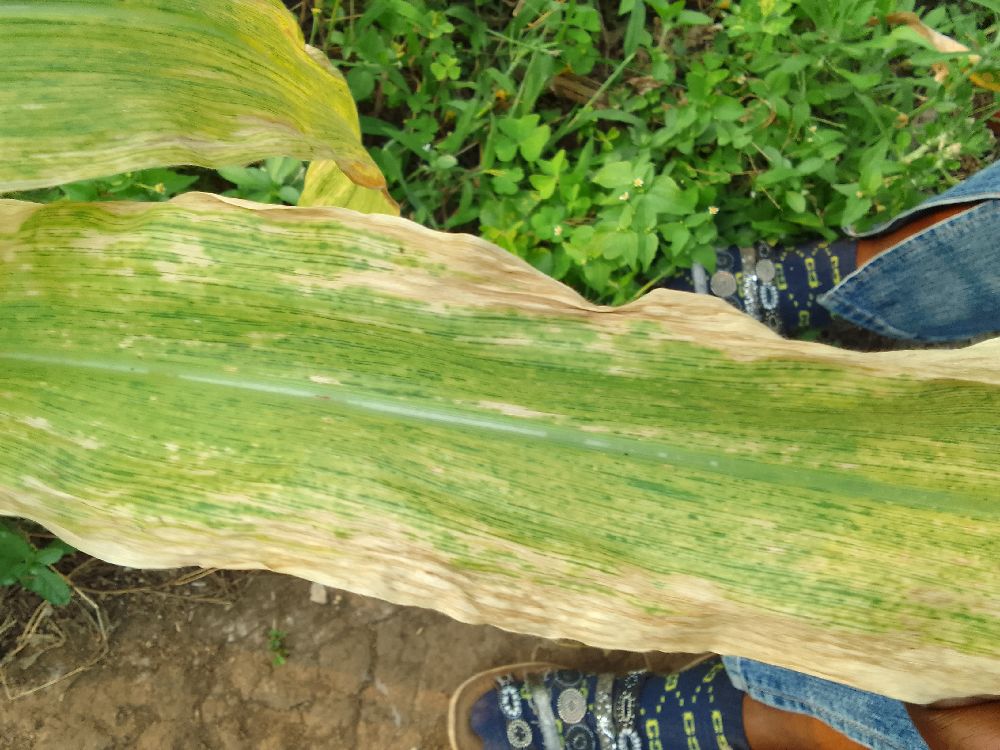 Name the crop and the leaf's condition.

maize, maize lethal necrosis
